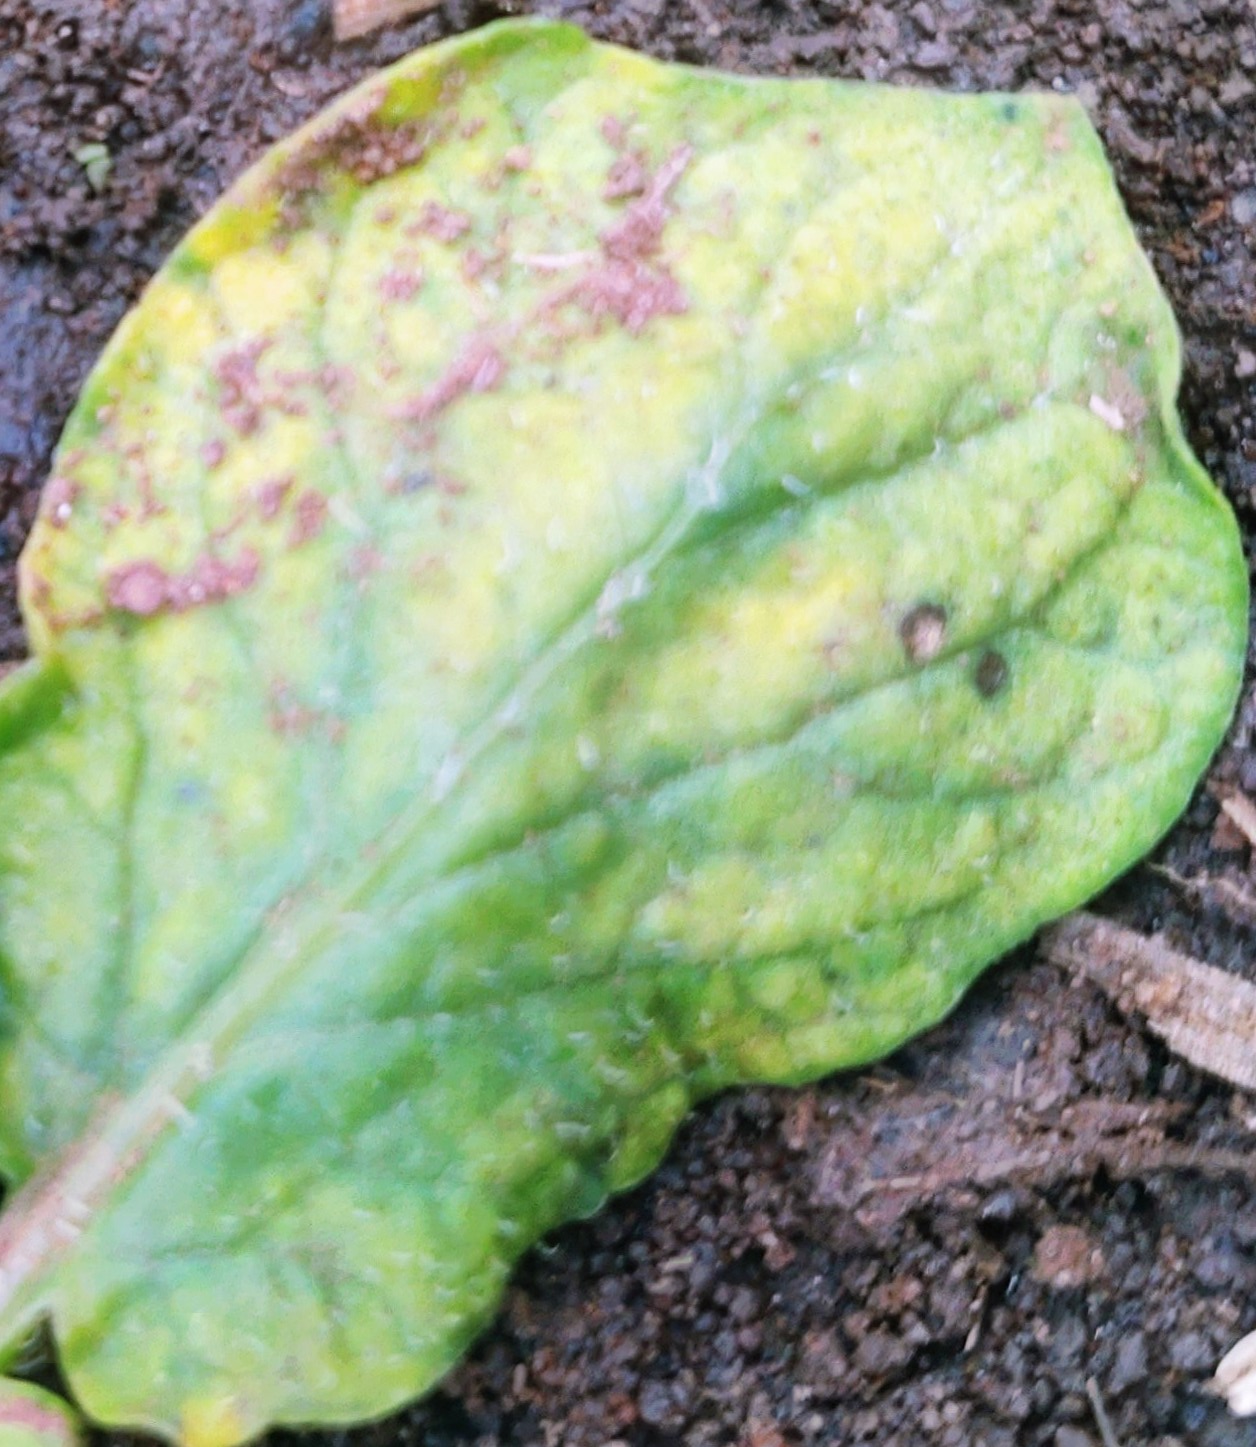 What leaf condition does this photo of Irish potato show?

late blight
